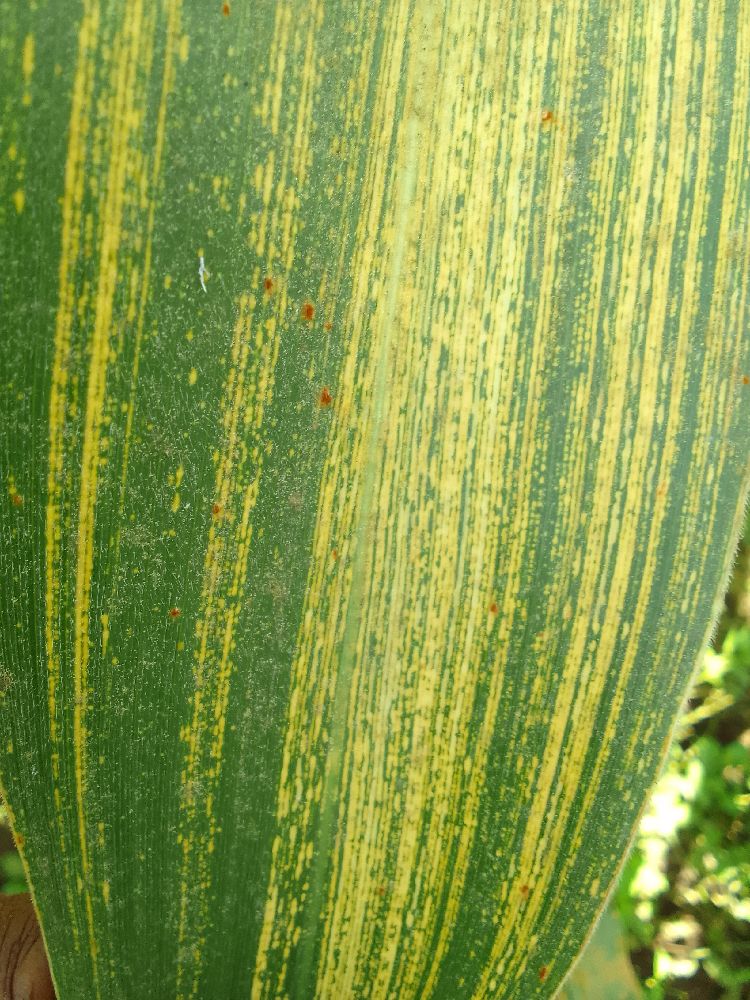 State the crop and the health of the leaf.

maize, maize streak virus
